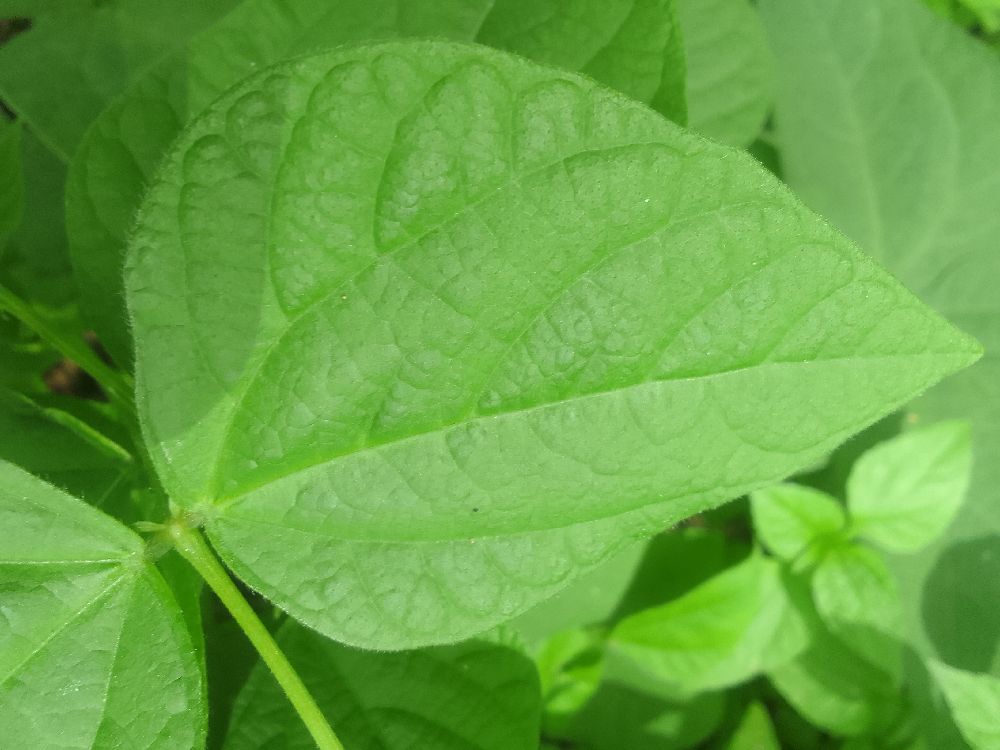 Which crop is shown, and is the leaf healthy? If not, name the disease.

common bean, healthy
